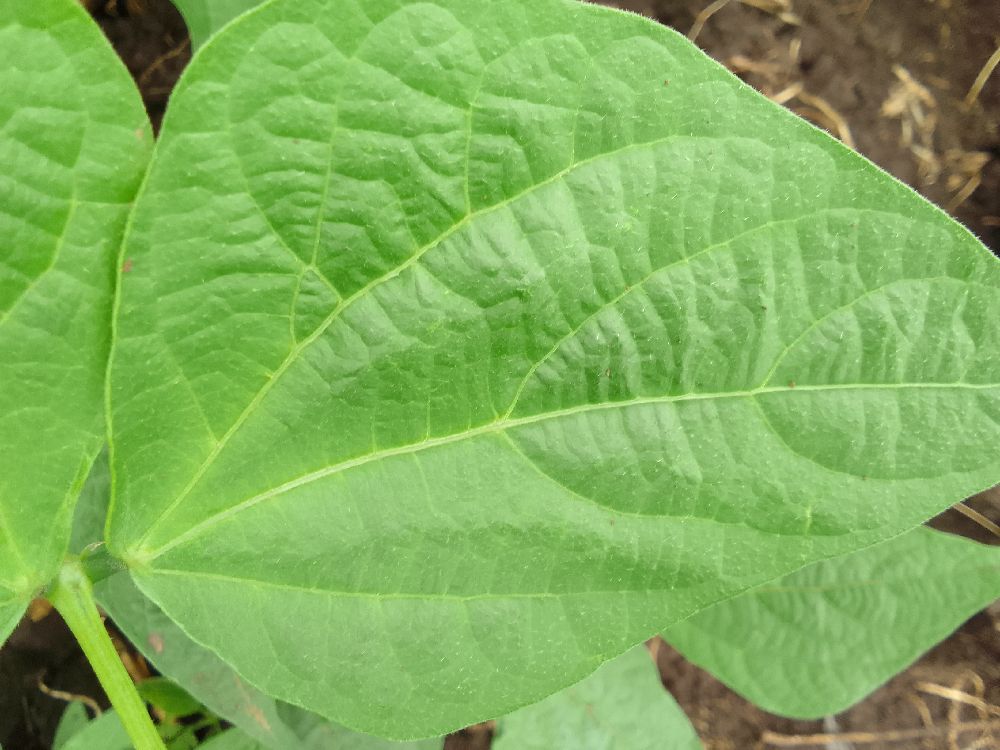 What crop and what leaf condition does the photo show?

common bean, healthy
